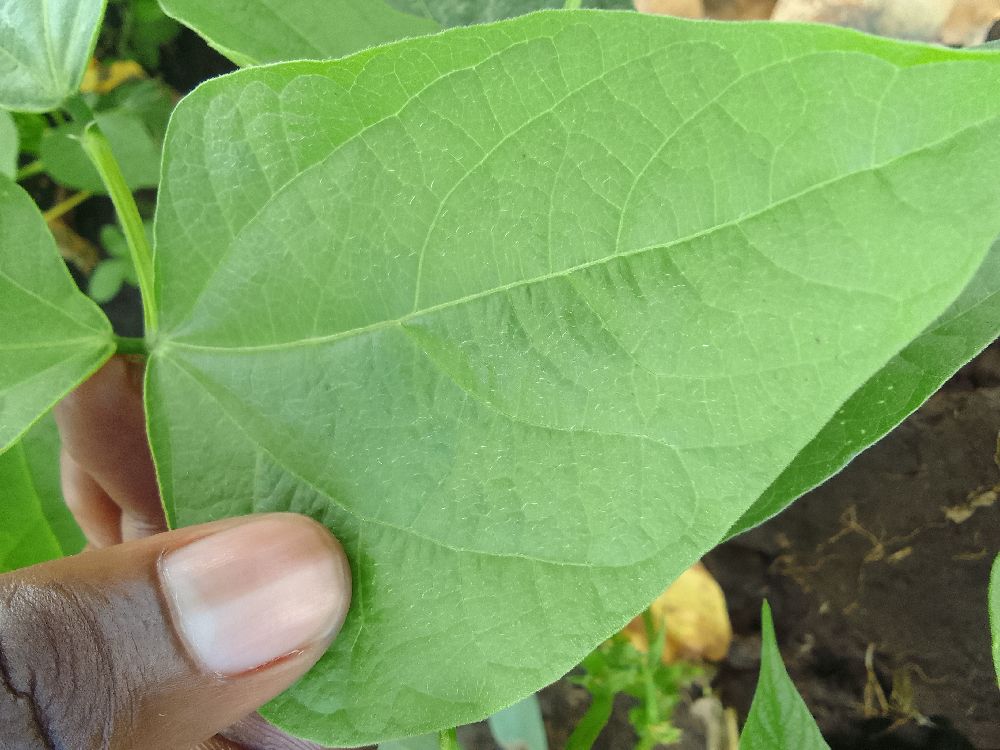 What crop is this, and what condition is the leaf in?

common bean, healthy
